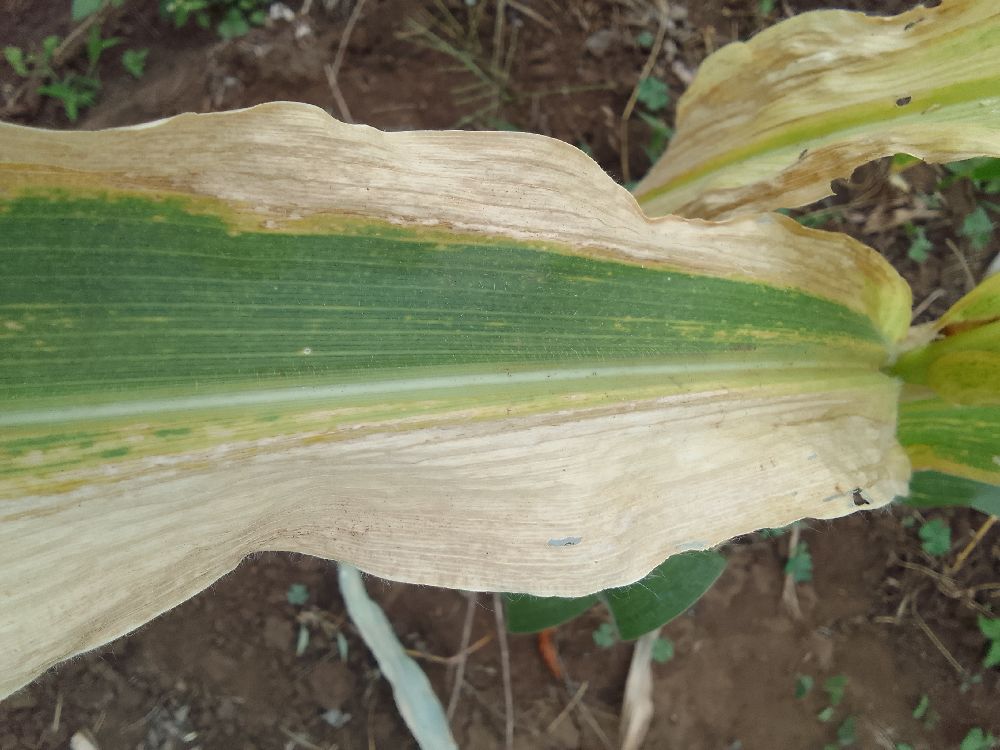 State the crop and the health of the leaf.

maize, maize lethal necrosis
